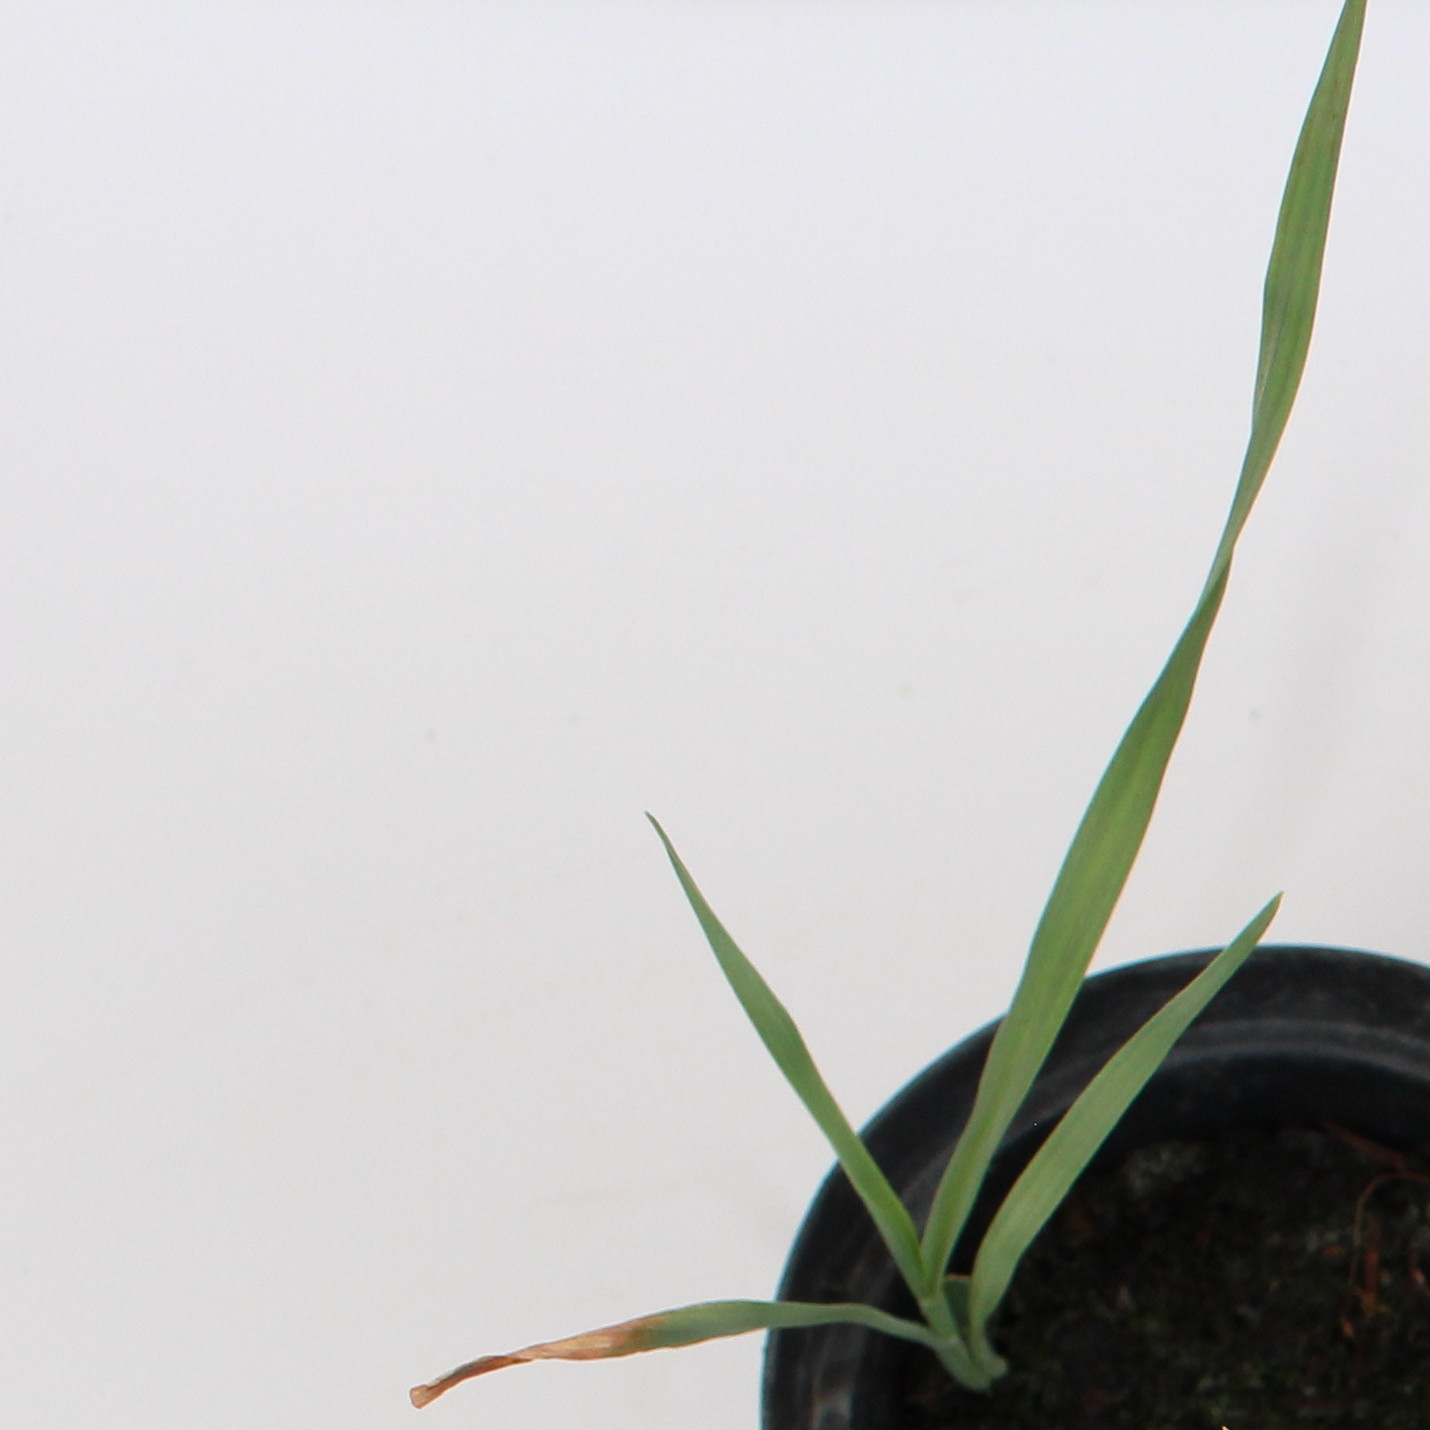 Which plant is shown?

Avena sterilis
